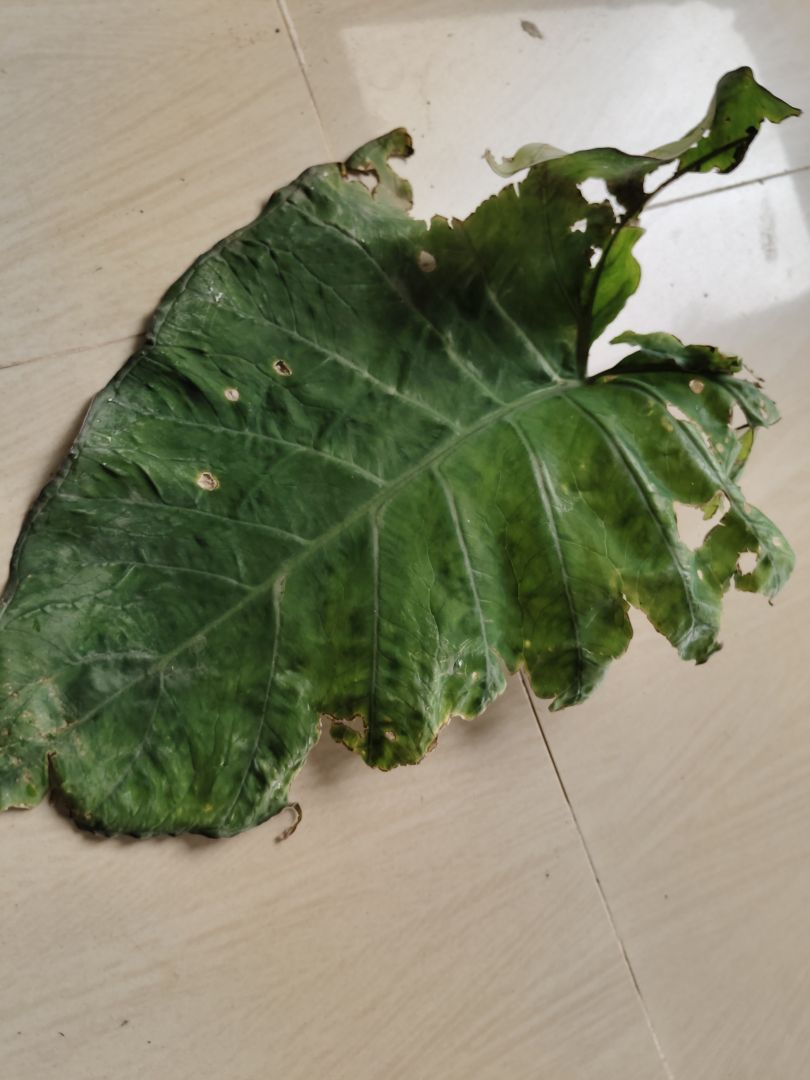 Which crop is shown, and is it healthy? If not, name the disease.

taro, leaf blight
